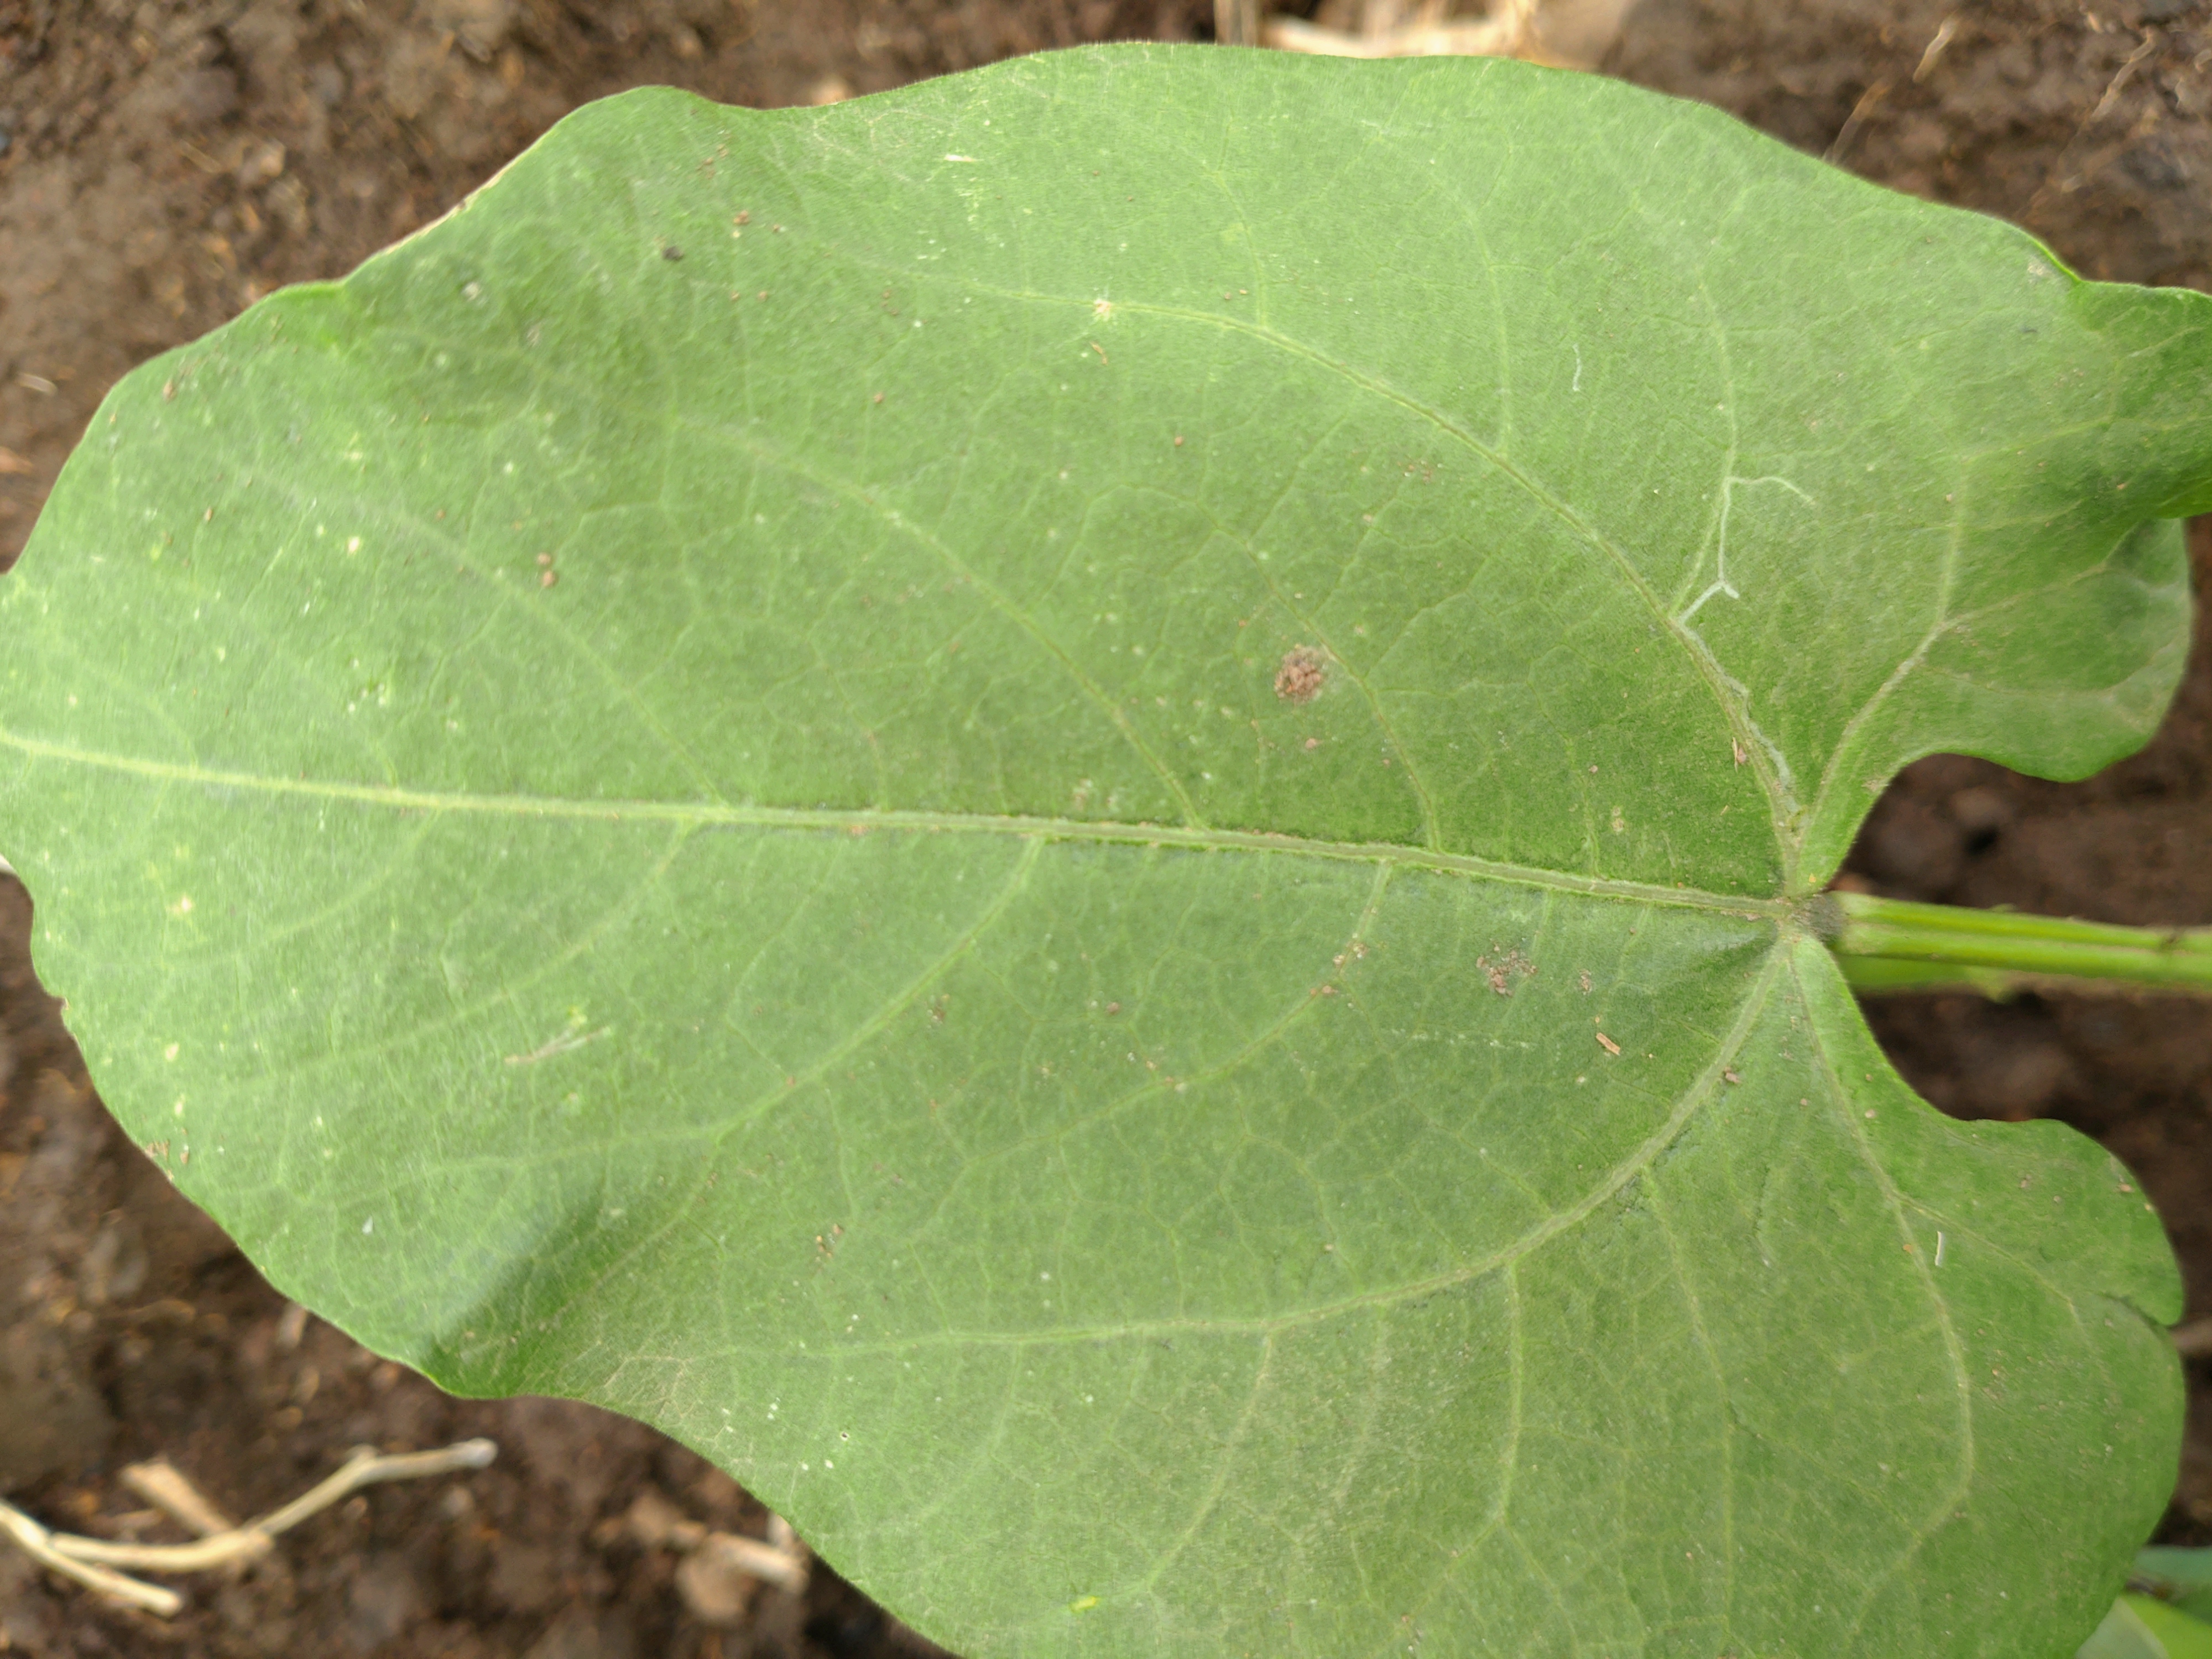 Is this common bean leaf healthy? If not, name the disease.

healthy
